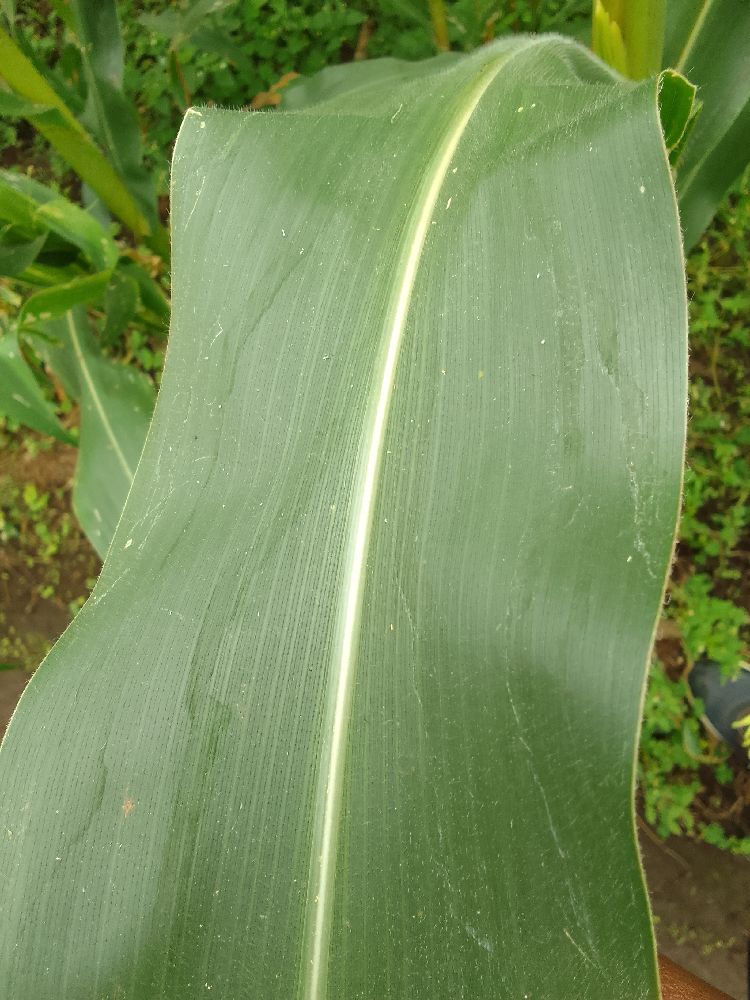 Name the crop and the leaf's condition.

maize, healthy
